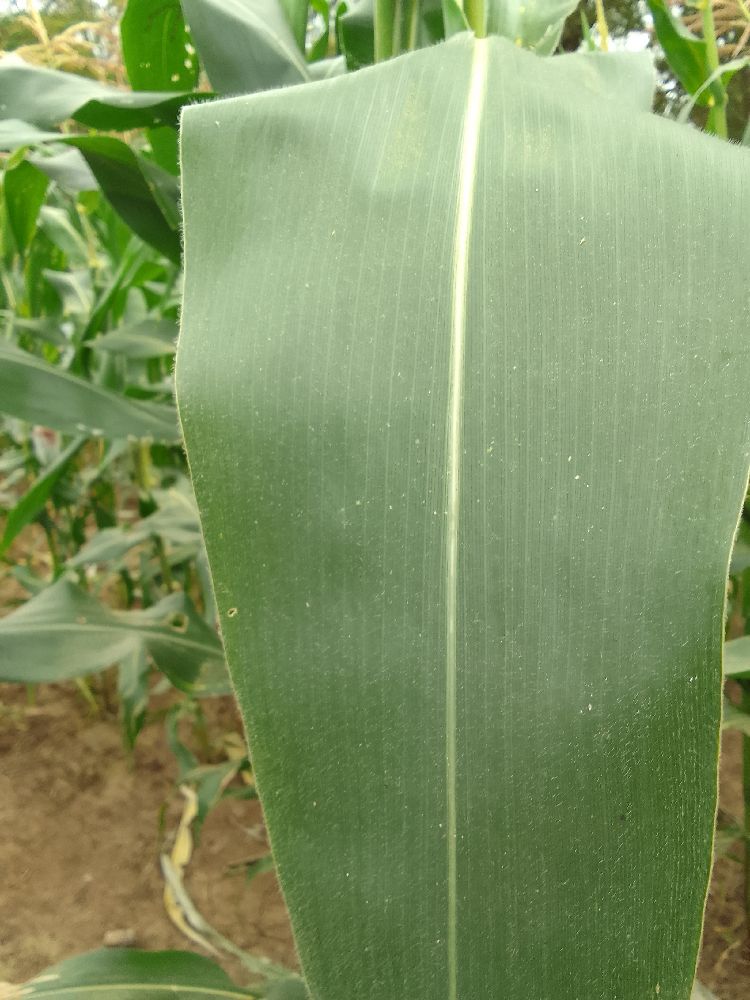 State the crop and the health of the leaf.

maize, healthy
